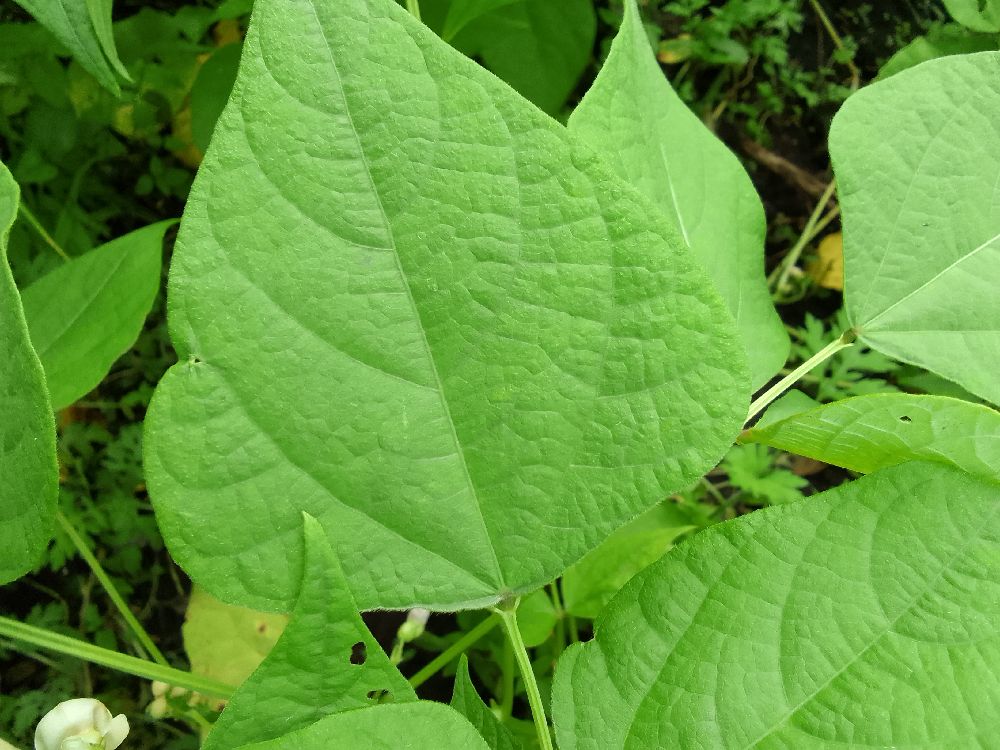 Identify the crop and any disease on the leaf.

common bean, healthy
